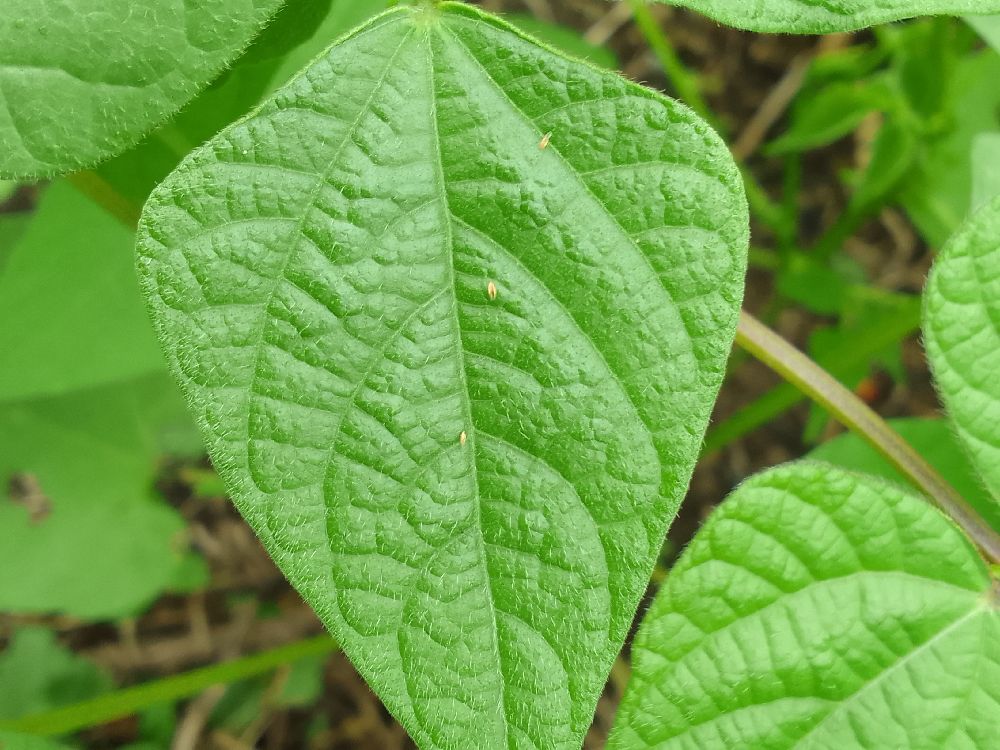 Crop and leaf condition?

common bean, healthy
